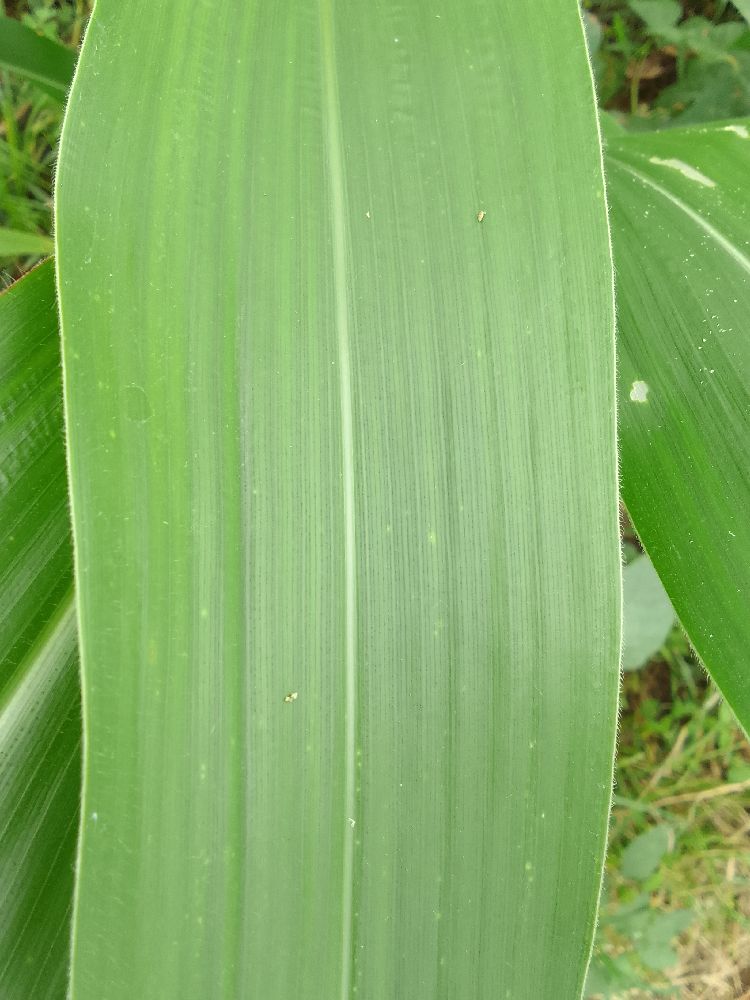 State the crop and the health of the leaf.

maize, healthy
